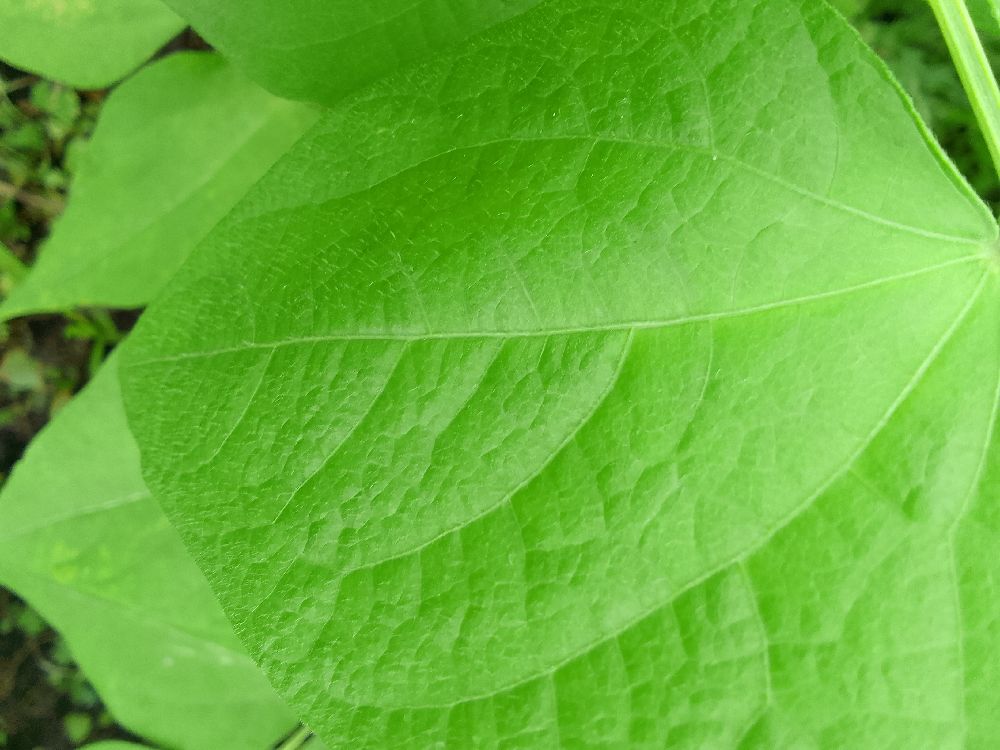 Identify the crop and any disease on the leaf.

common bean, healthy
